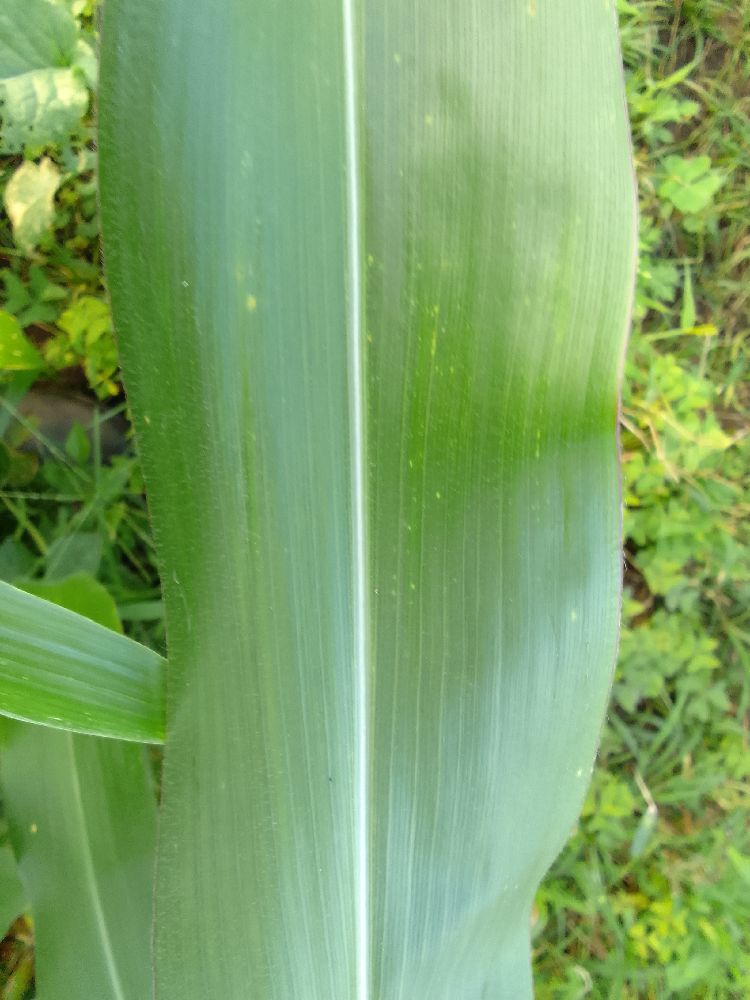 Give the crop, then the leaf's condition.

maize, healthy
